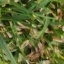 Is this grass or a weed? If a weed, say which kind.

grass
